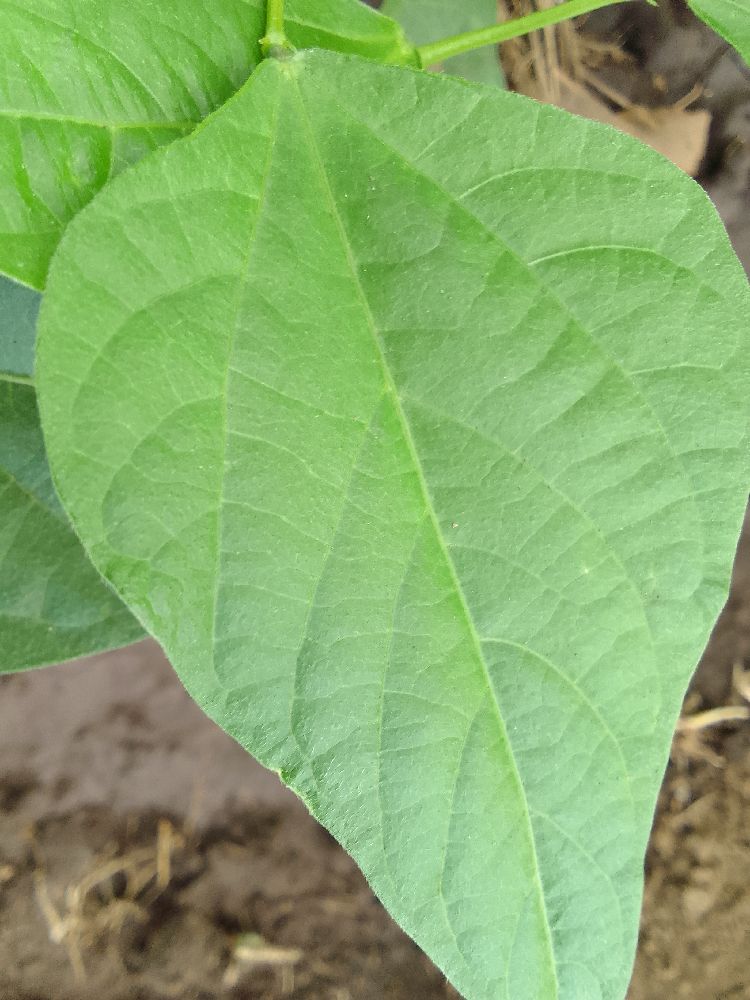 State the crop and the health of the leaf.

common bean, healthy
